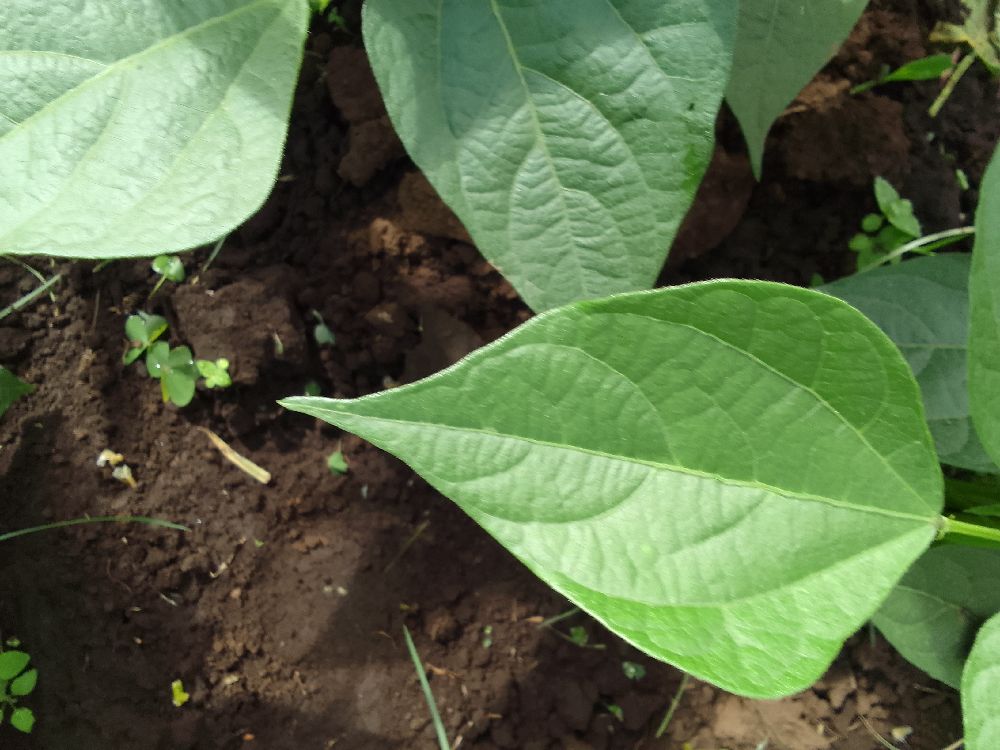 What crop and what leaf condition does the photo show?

common bean, healthy
